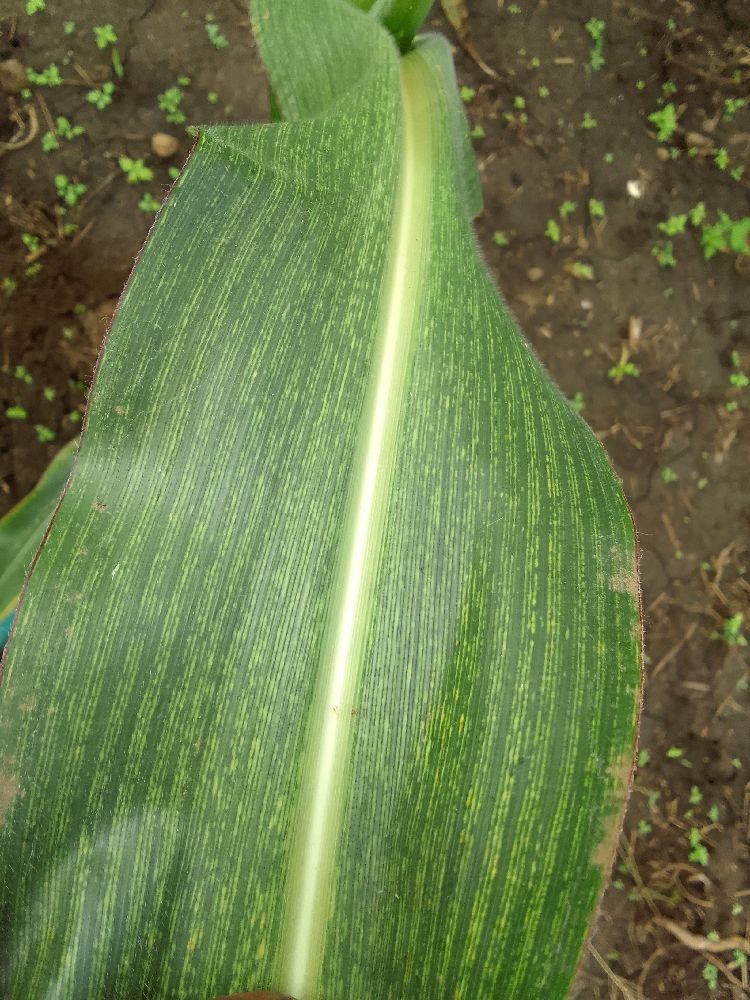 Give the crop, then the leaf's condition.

maize, maize streak virus
